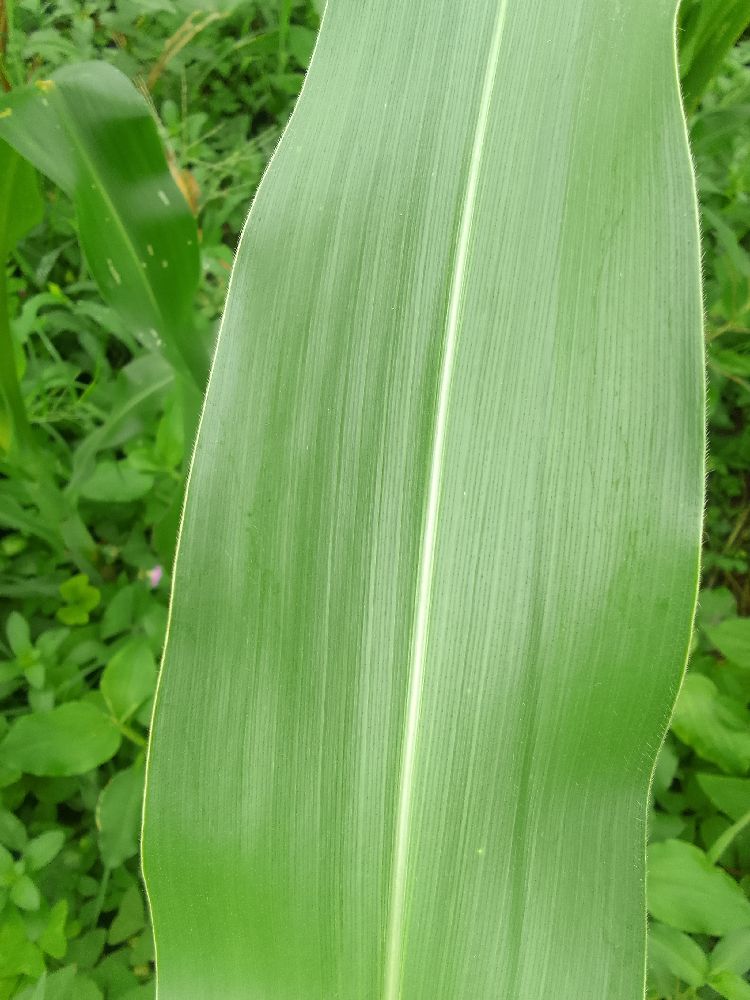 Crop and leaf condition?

maize, healthy
